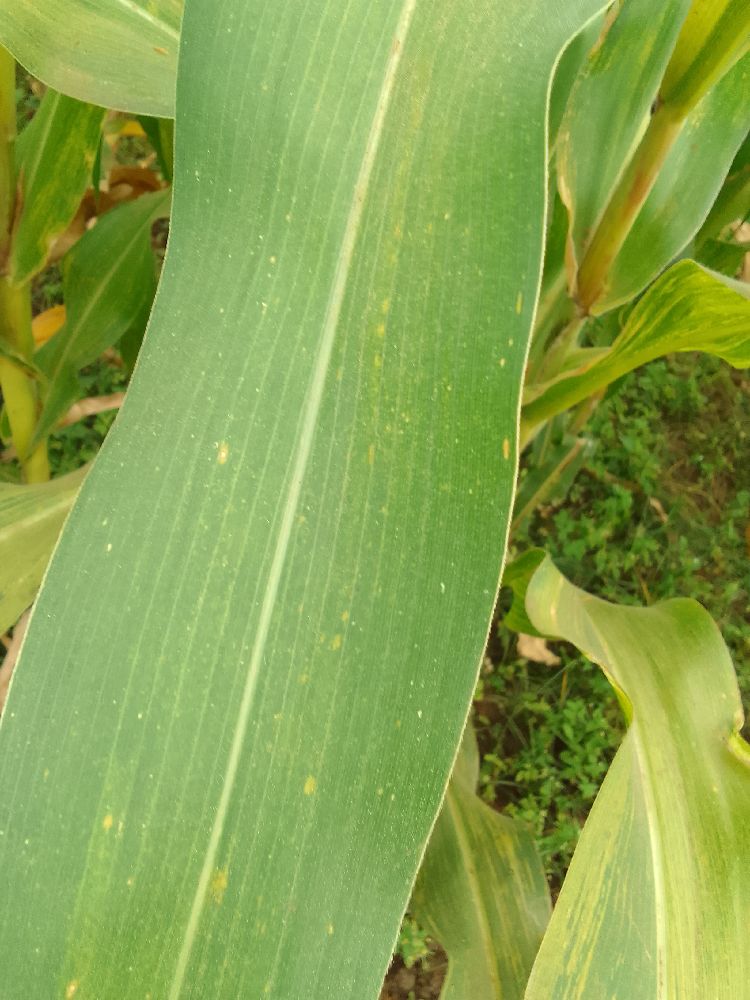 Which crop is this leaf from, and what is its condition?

maize, maize lethal necrosis
